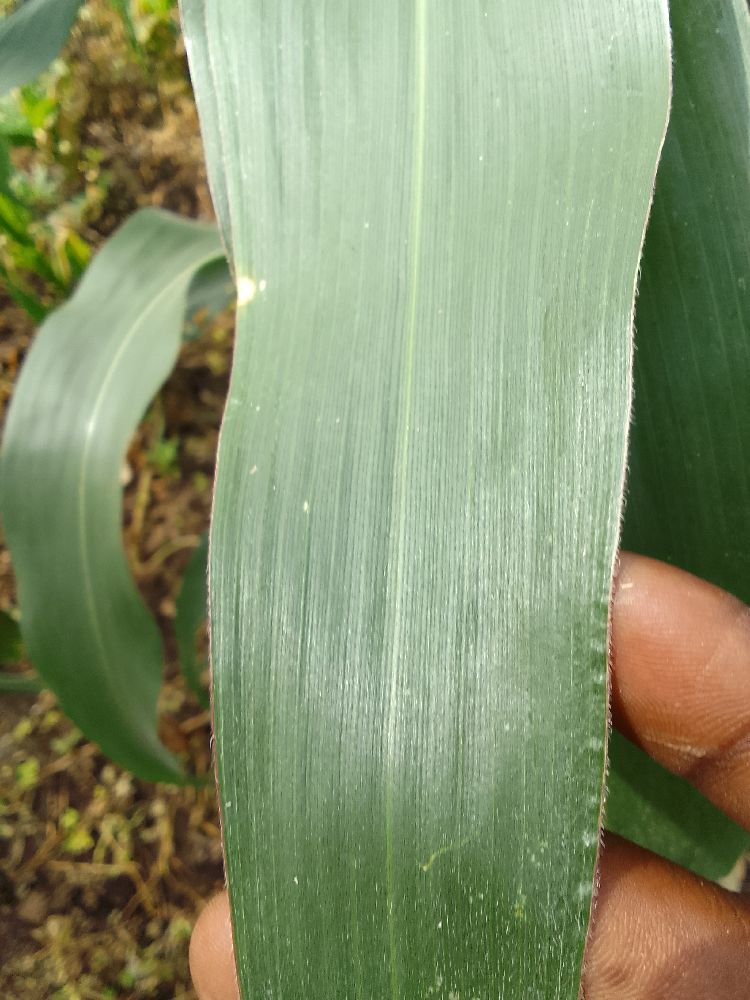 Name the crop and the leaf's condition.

maize, healthy
